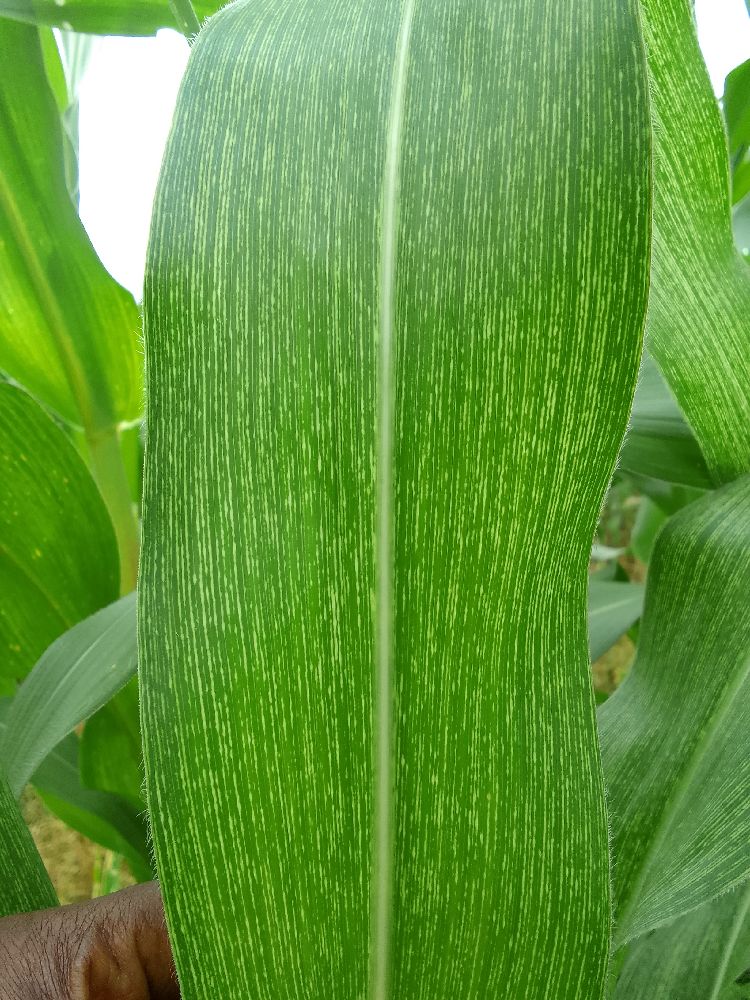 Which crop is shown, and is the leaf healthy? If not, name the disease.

maize, maize streak virus
